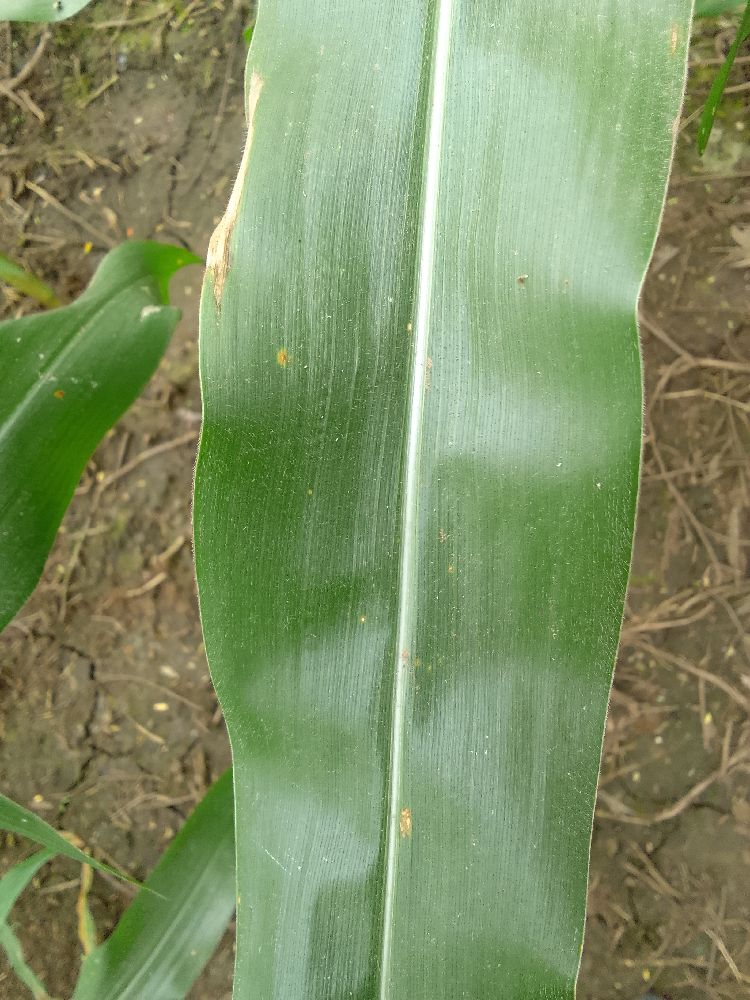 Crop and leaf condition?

maize, healthy
